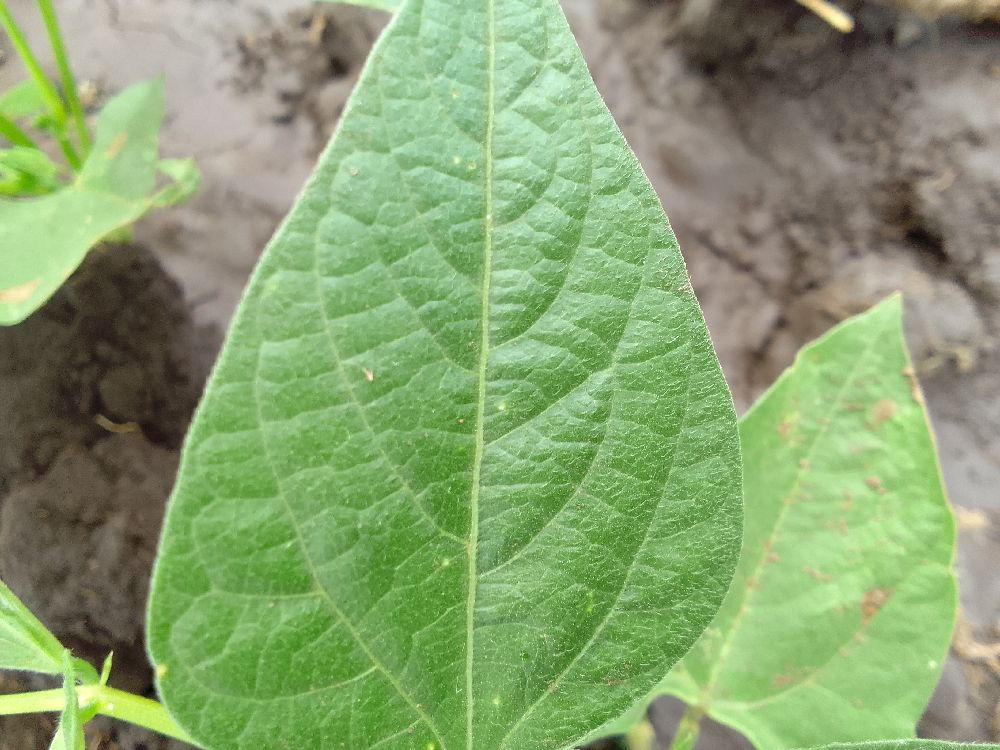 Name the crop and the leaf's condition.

common bean, healthy
